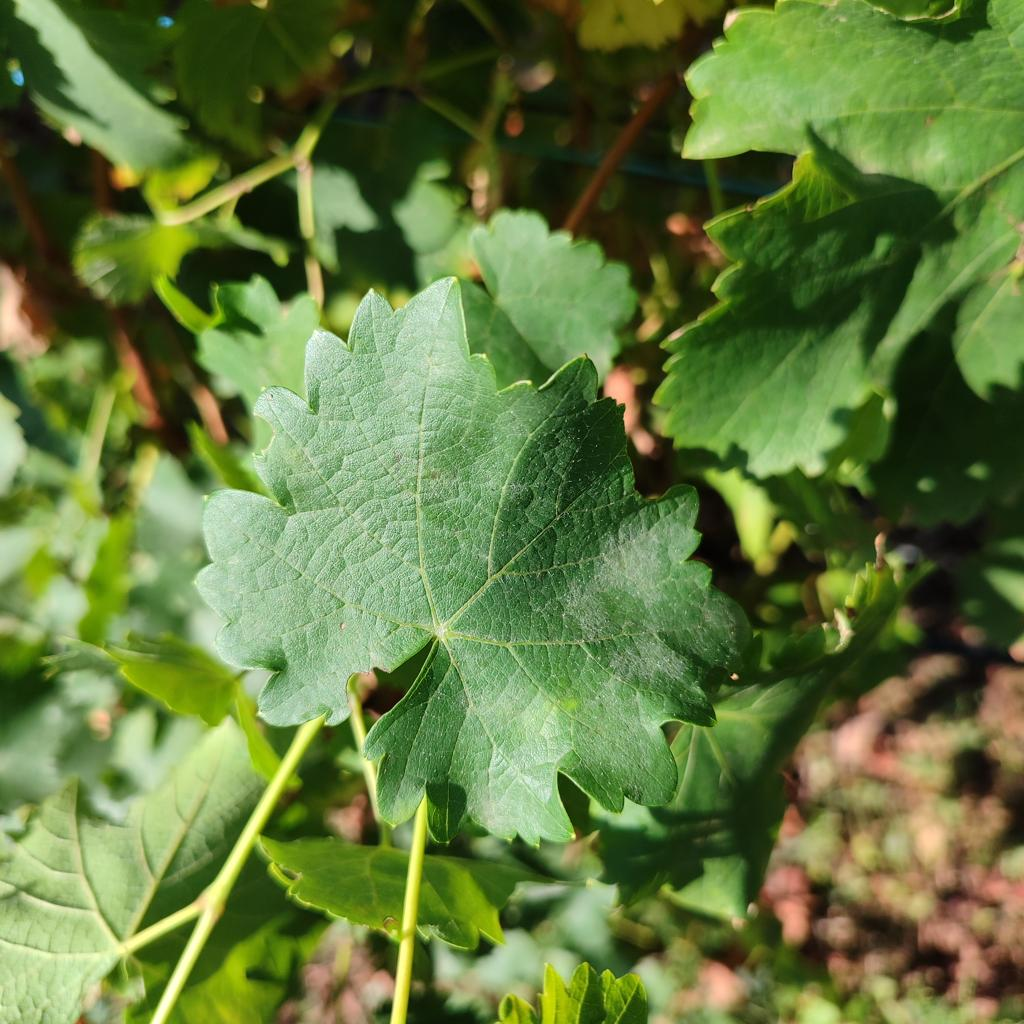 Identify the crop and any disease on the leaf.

grapevine, powdery mildew
